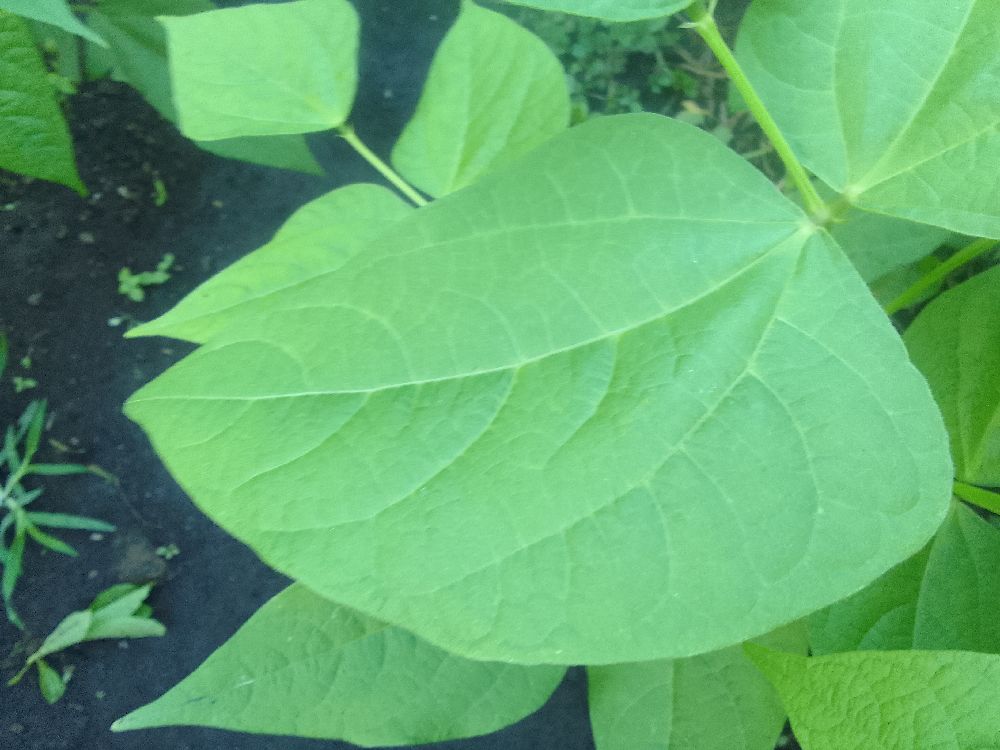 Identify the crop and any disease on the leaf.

common bean, healthy
